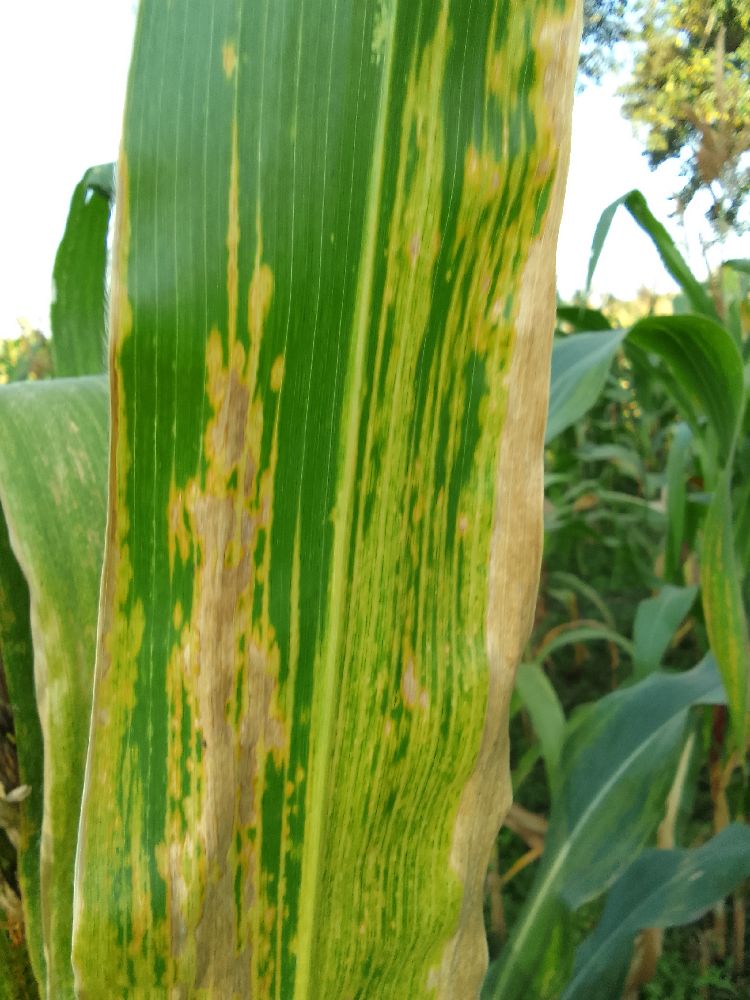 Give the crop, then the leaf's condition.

maize, maize lethal necrosis
